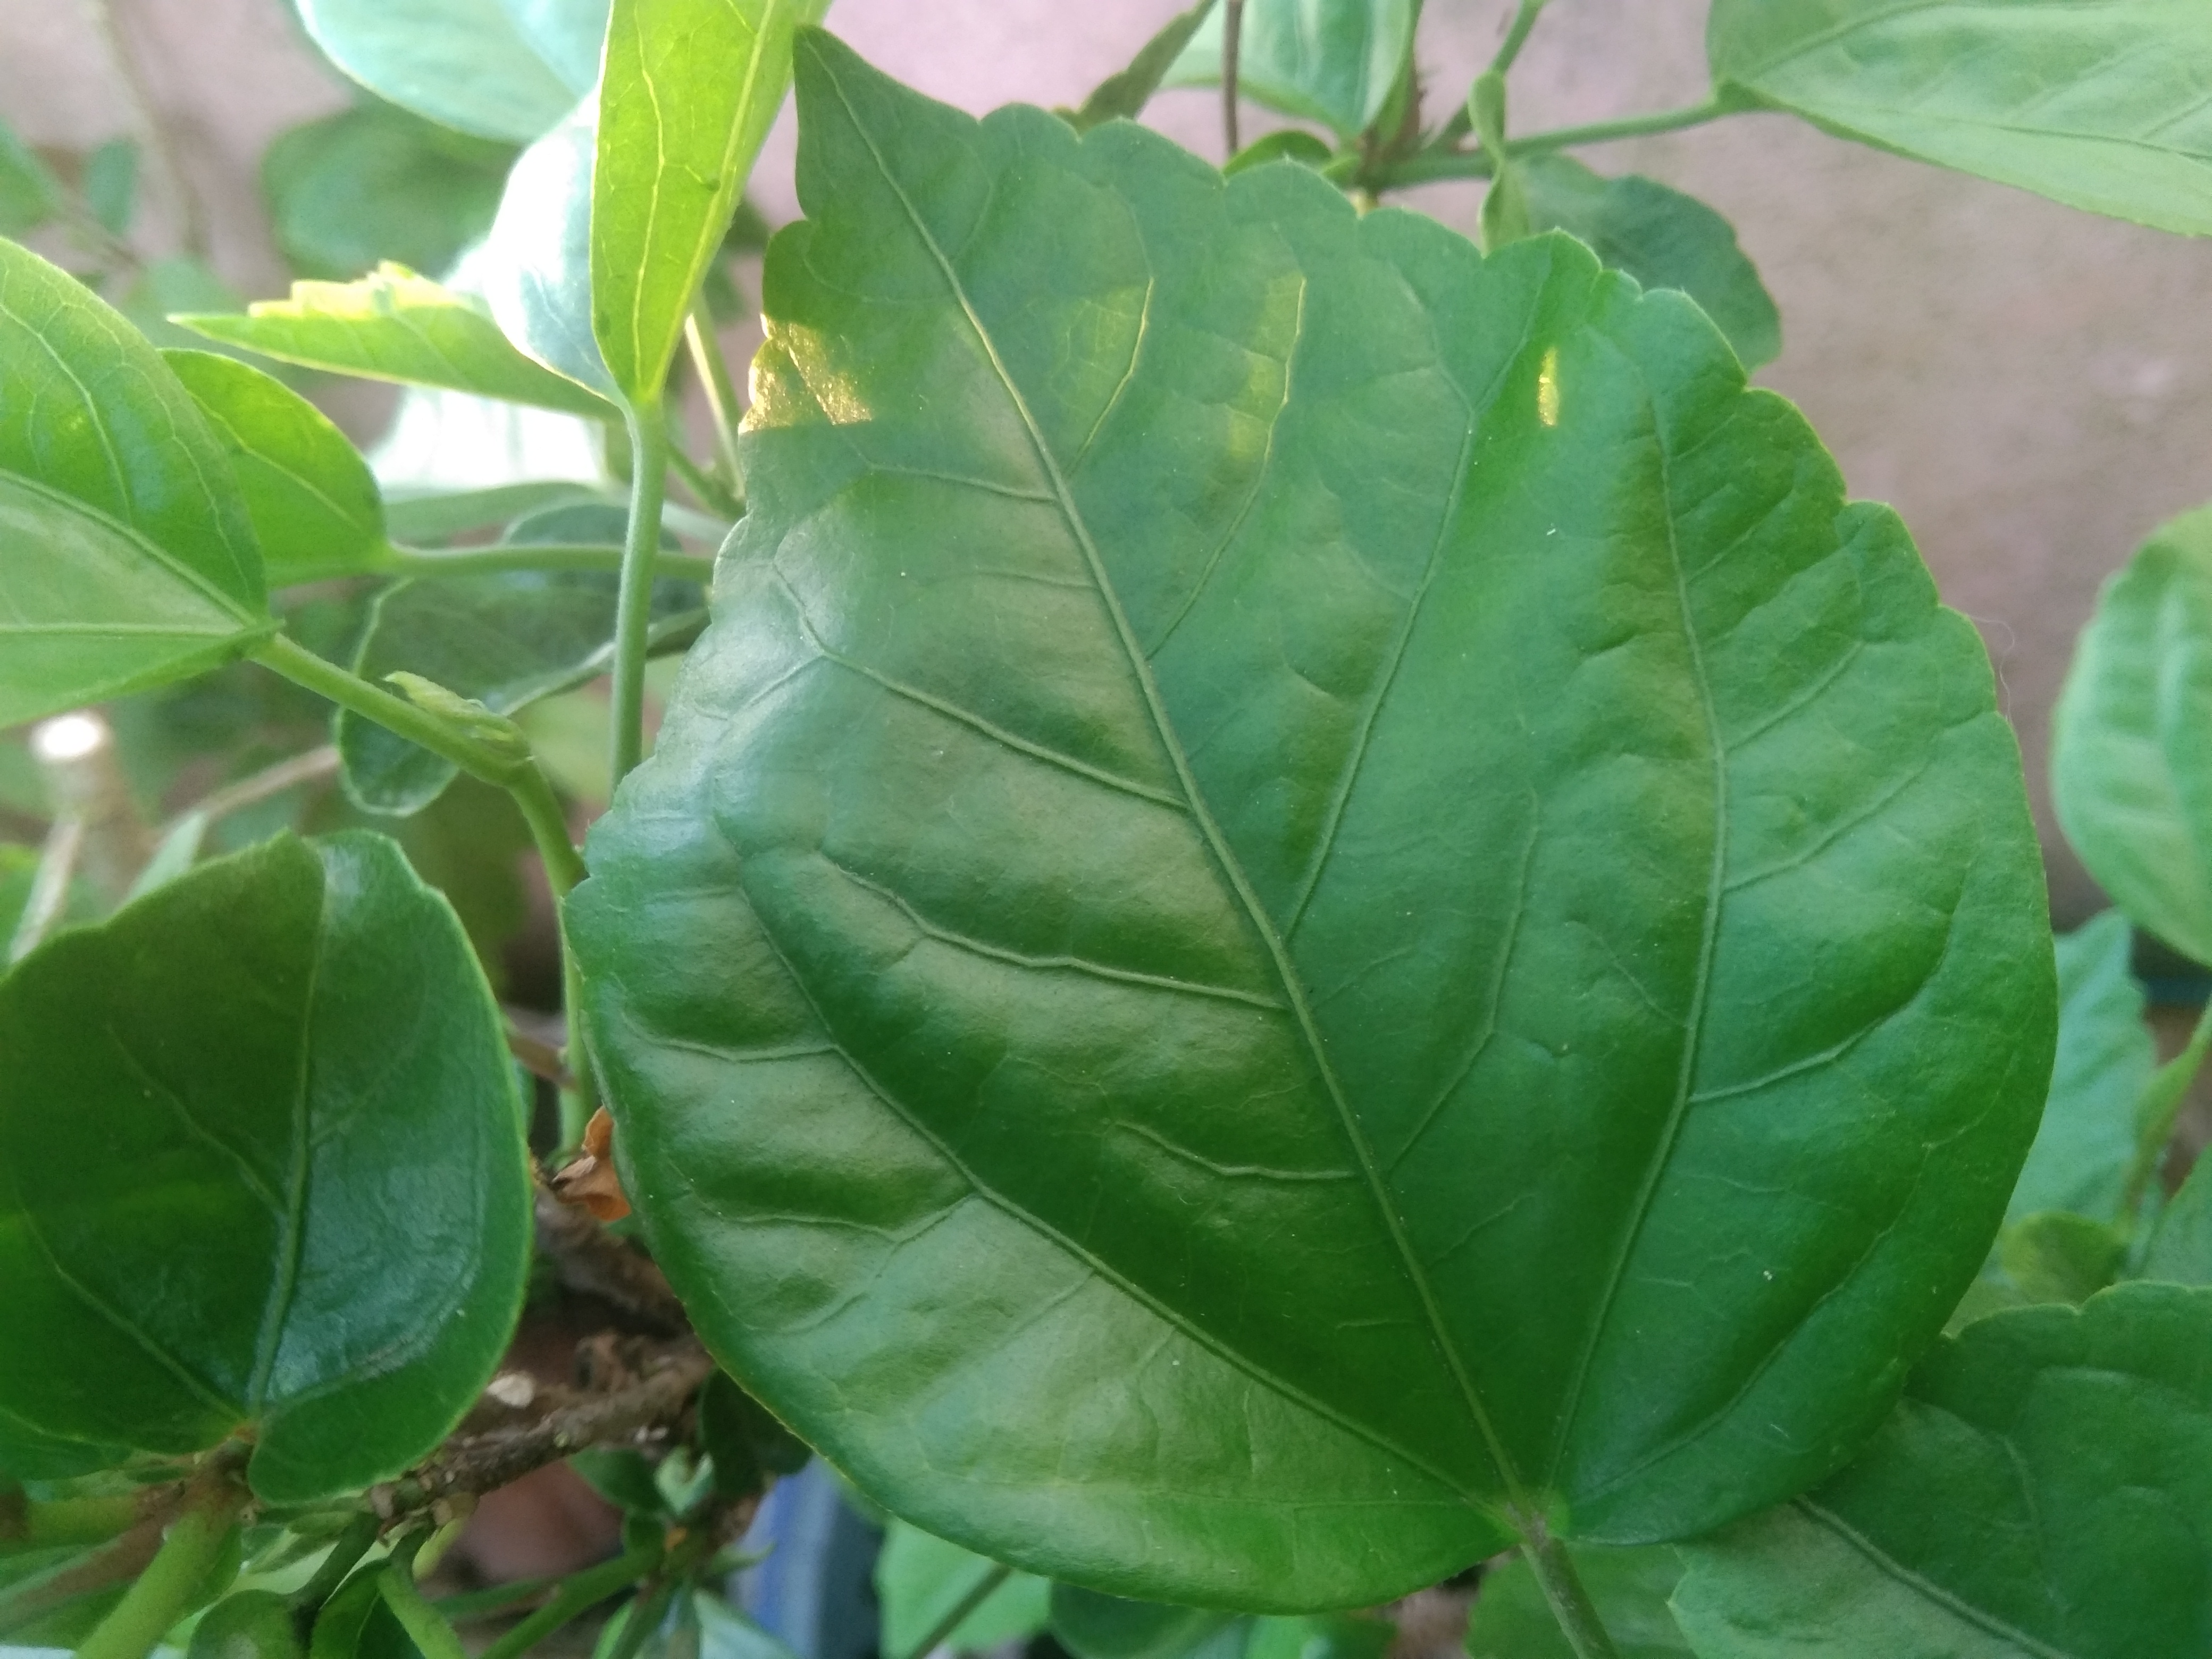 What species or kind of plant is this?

hibiscus
